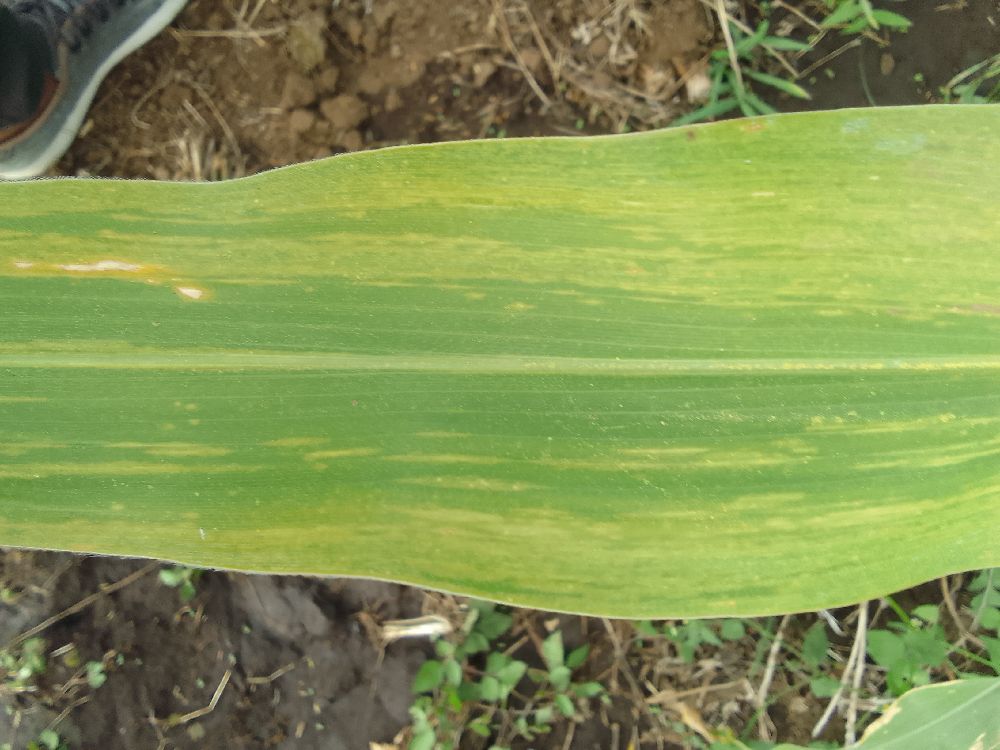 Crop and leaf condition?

maize, maize lethal necrosis
